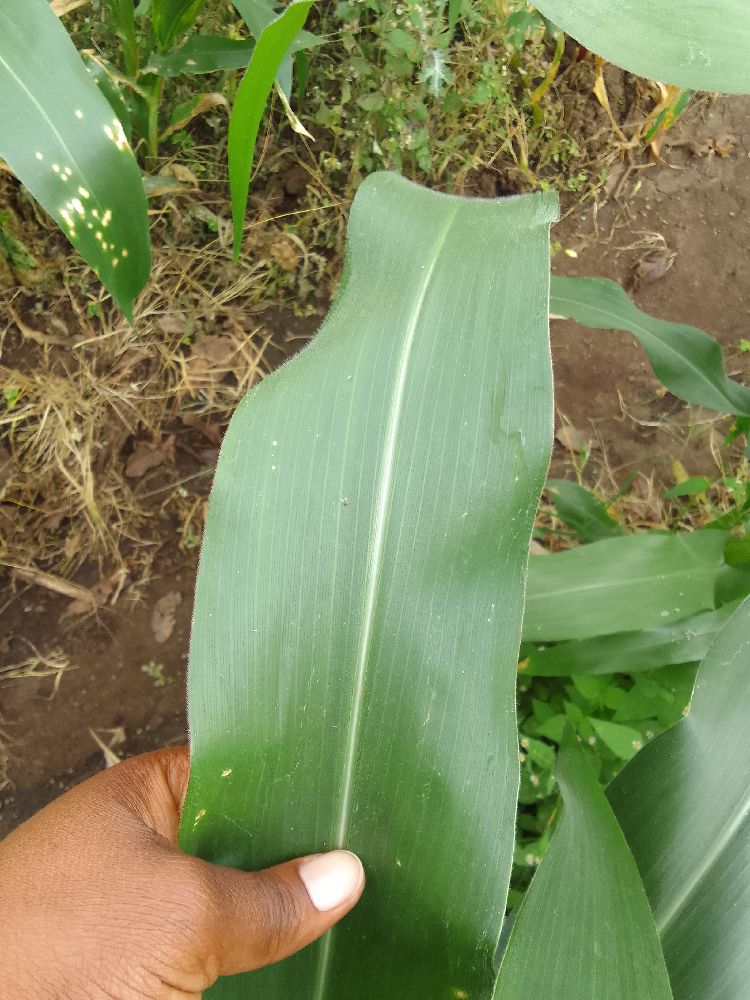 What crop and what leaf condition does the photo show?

maize, healthy
